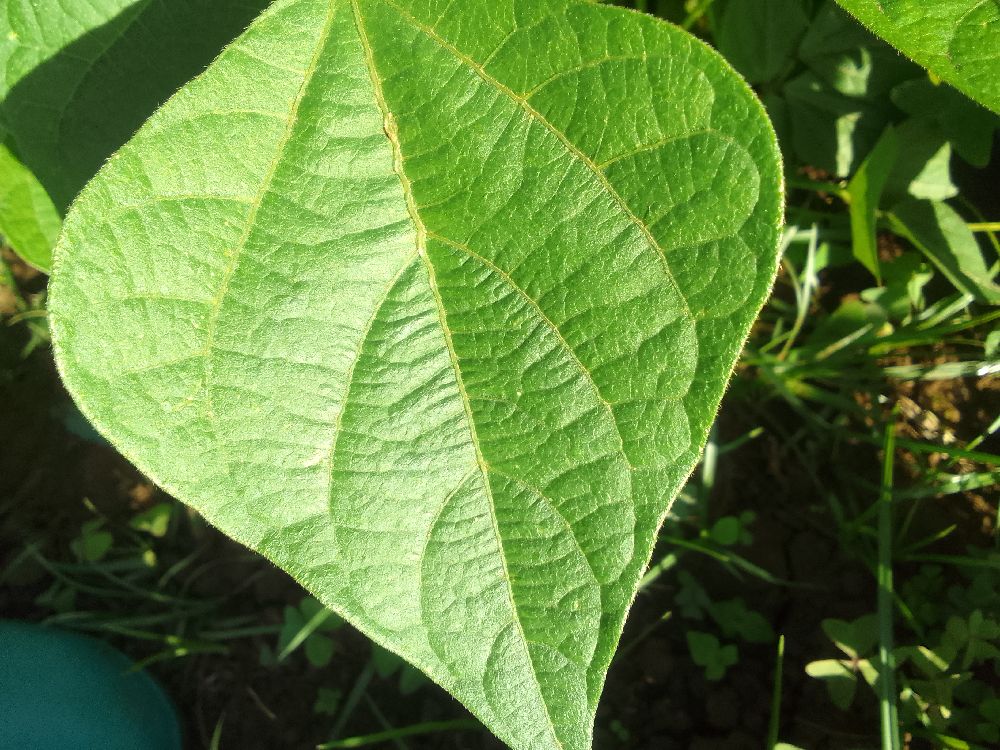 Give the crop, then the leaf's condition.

common bean, healthy
